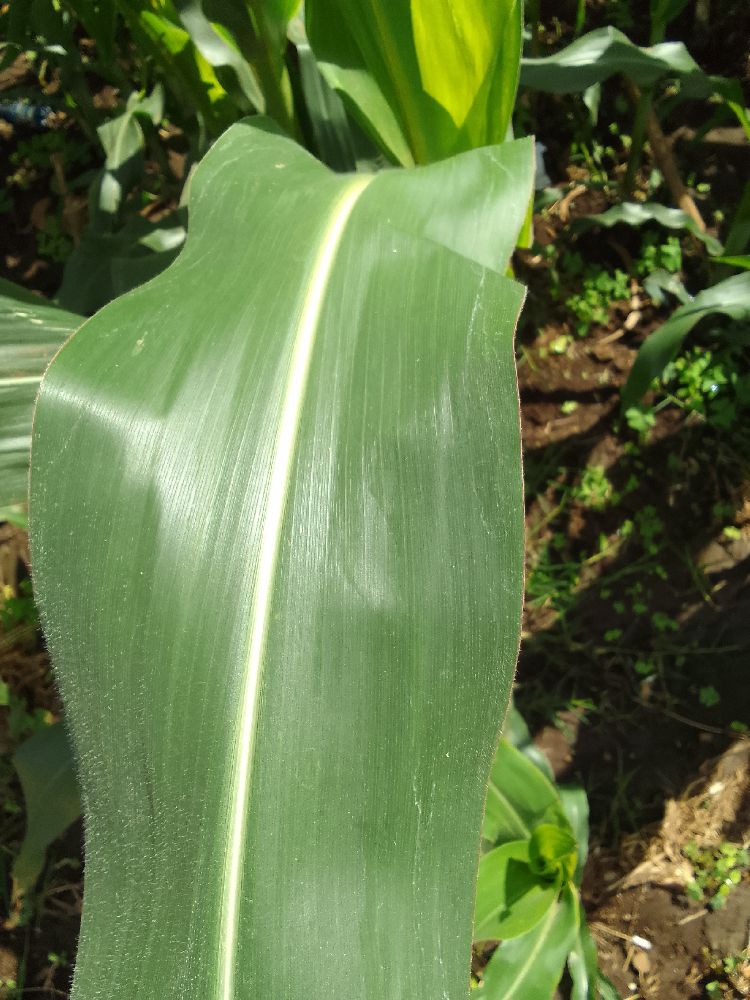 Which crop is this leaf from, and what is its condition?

maize, healthy
